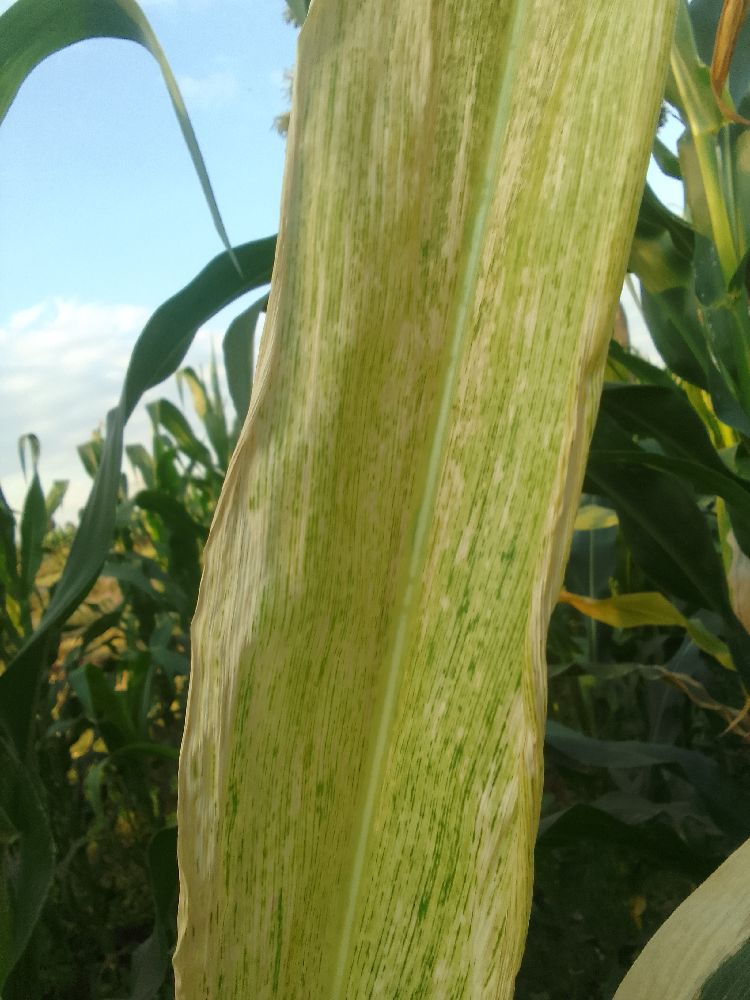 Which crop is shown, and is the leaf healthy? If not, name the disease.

maize, maize lethal necrosis
